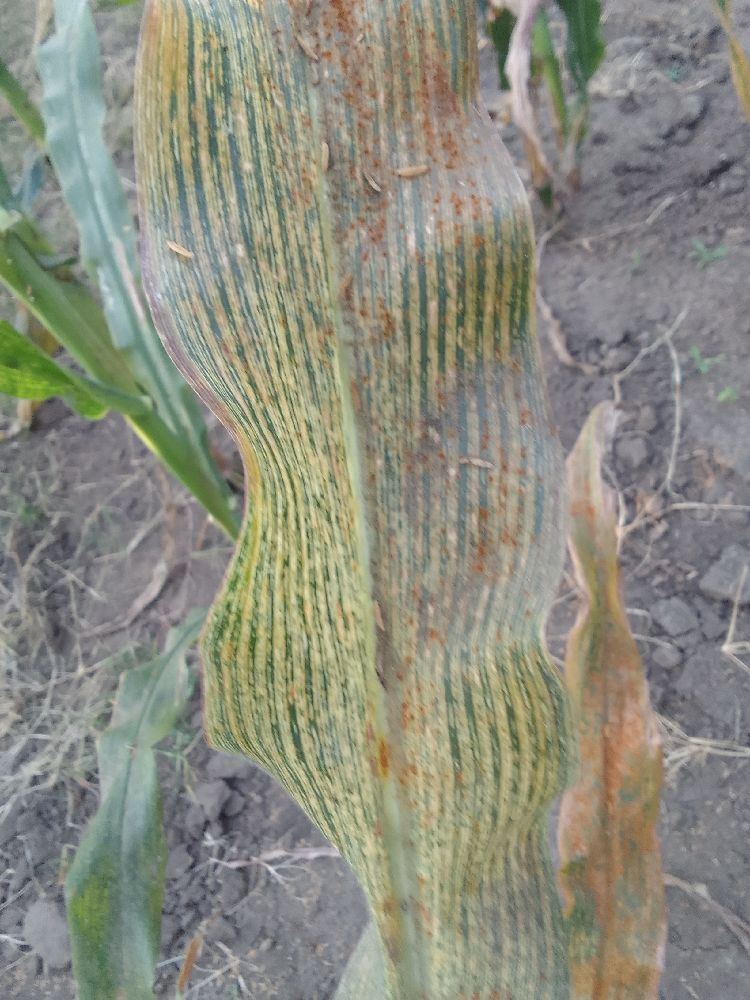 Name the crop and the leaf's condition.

maize, maize streak virus
